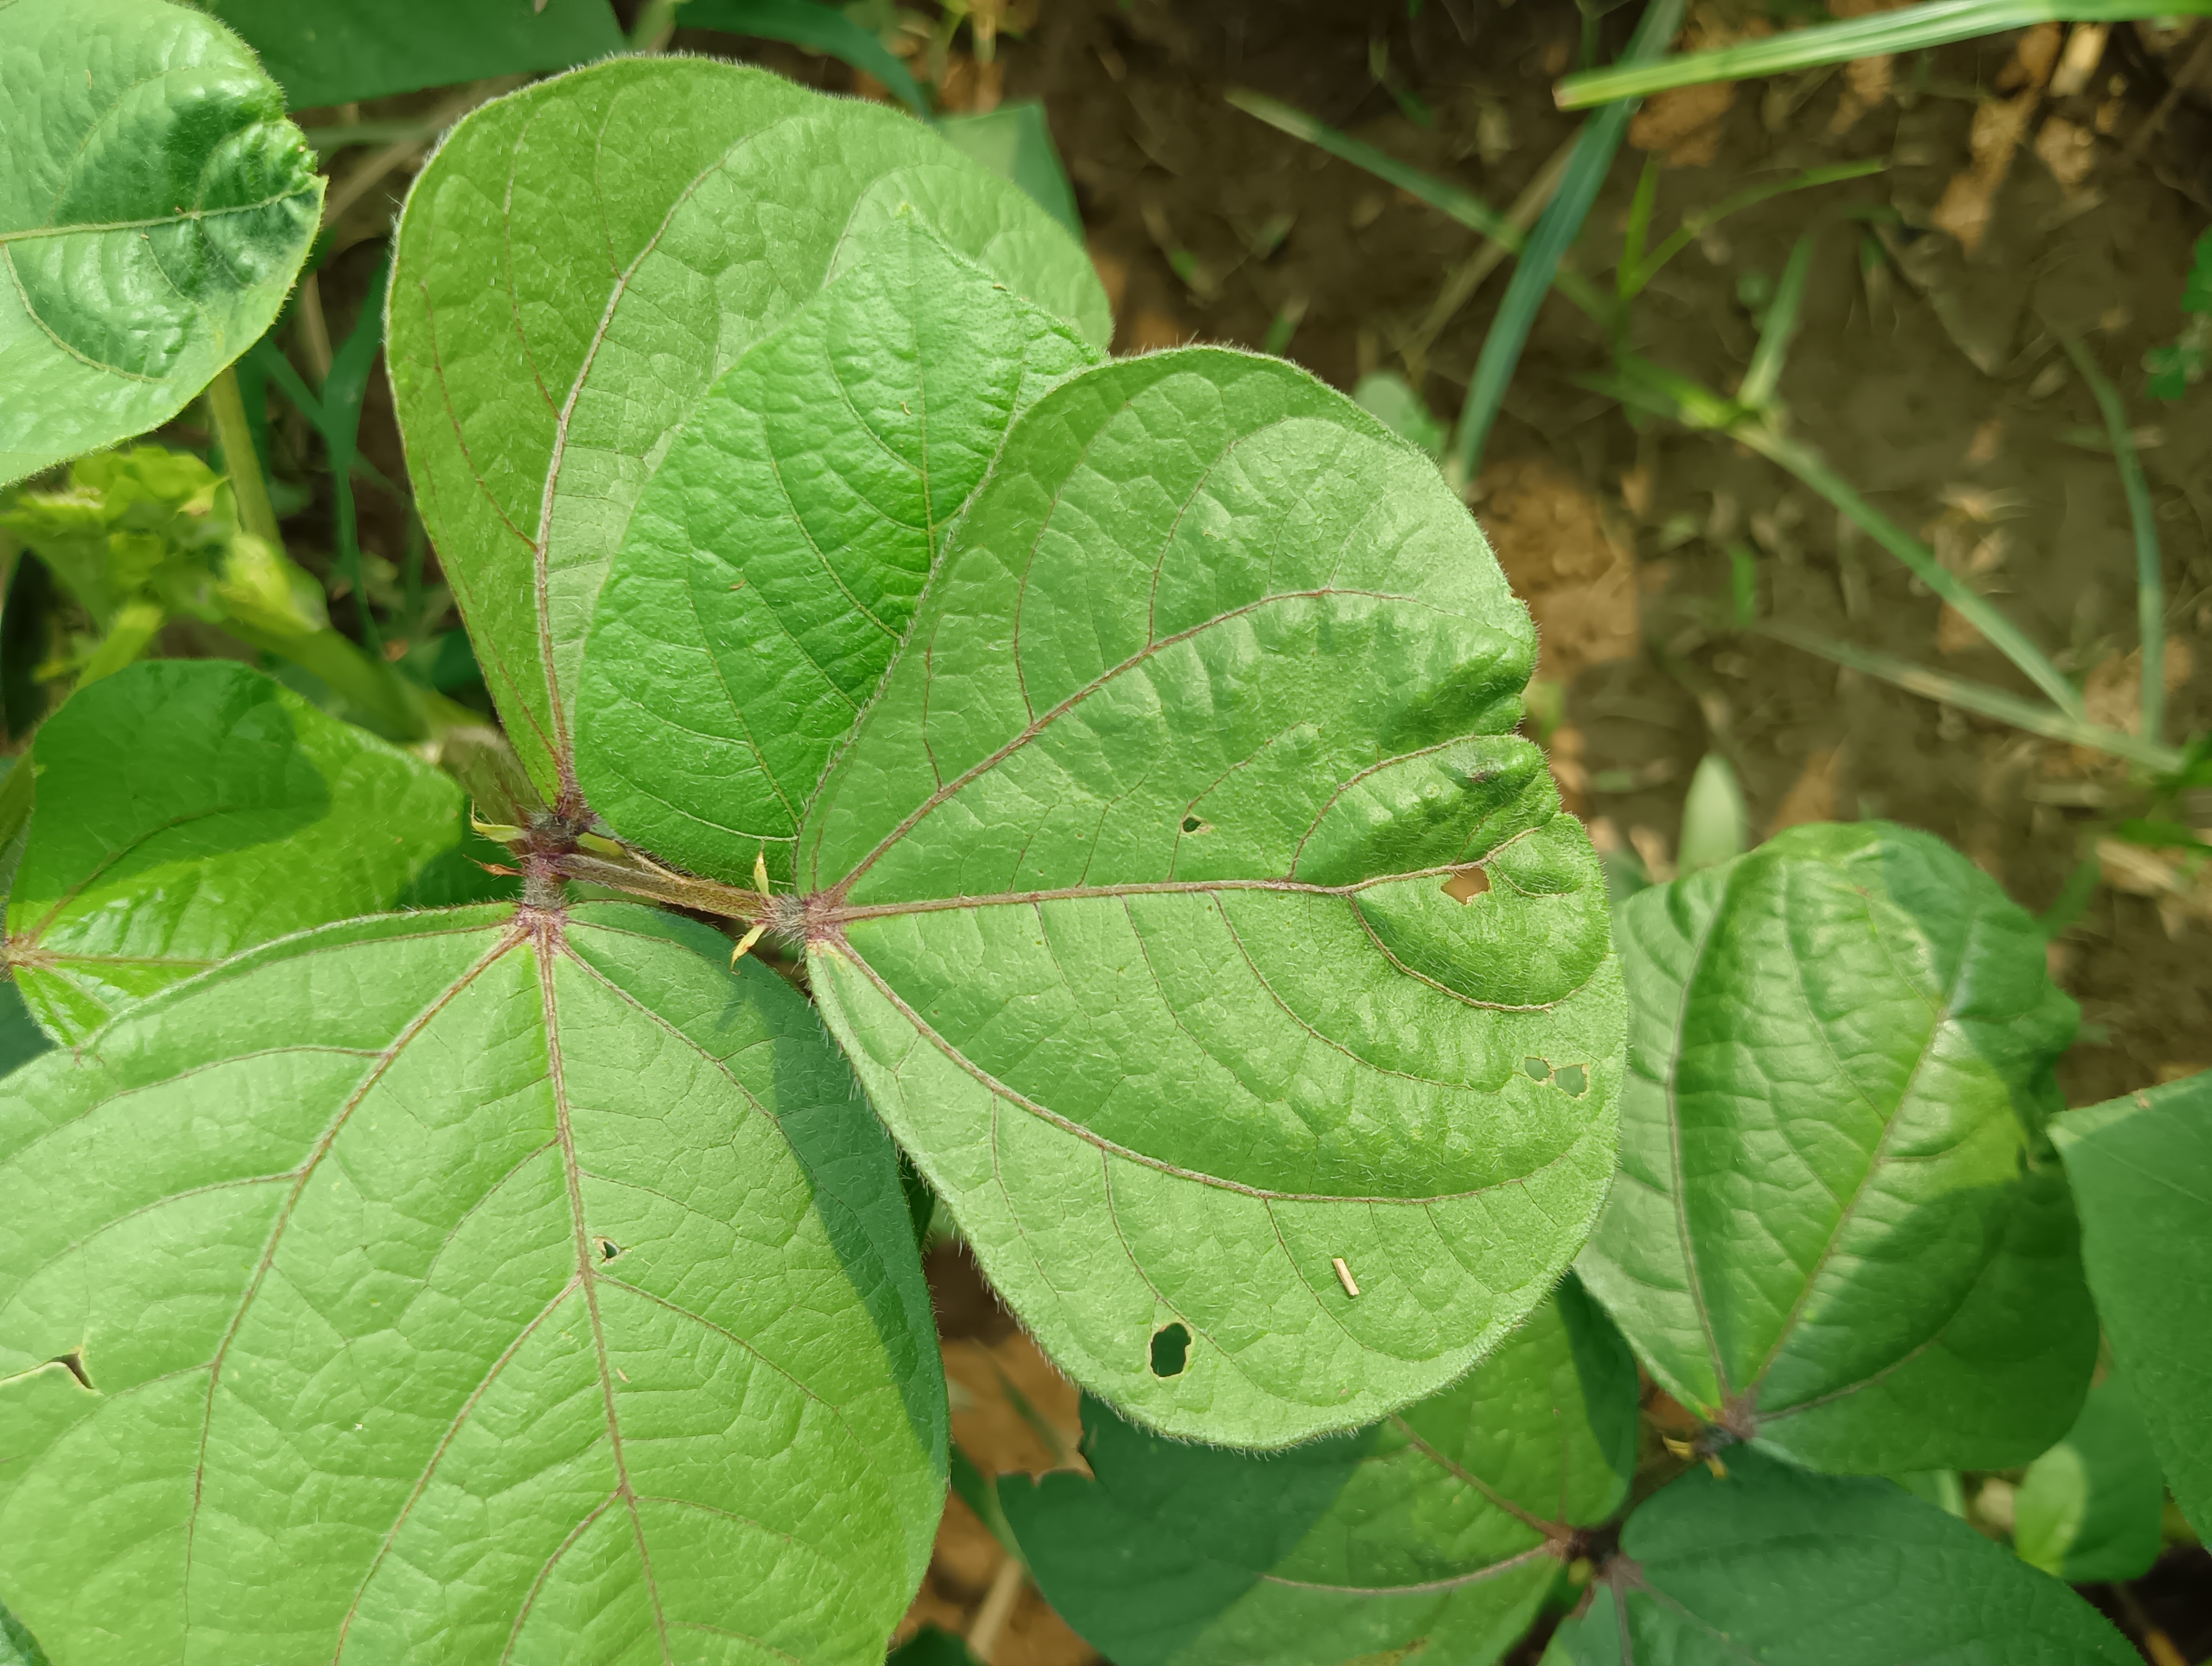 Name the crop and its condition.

mungbean, healthy
